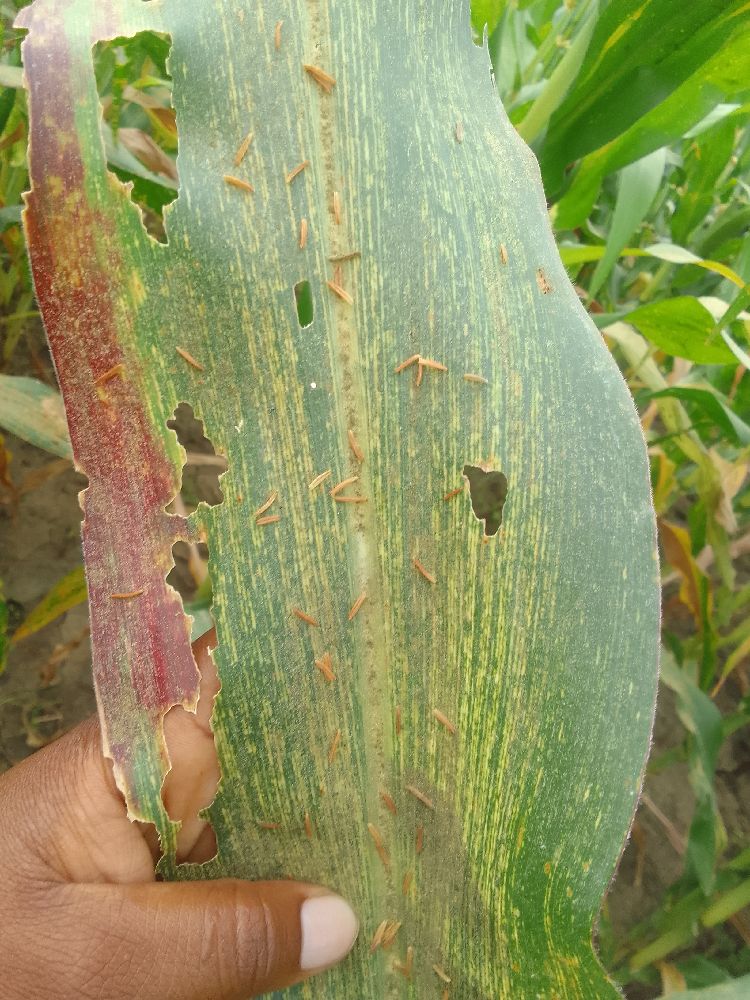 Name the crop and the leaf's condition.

maize, maize streak virus
